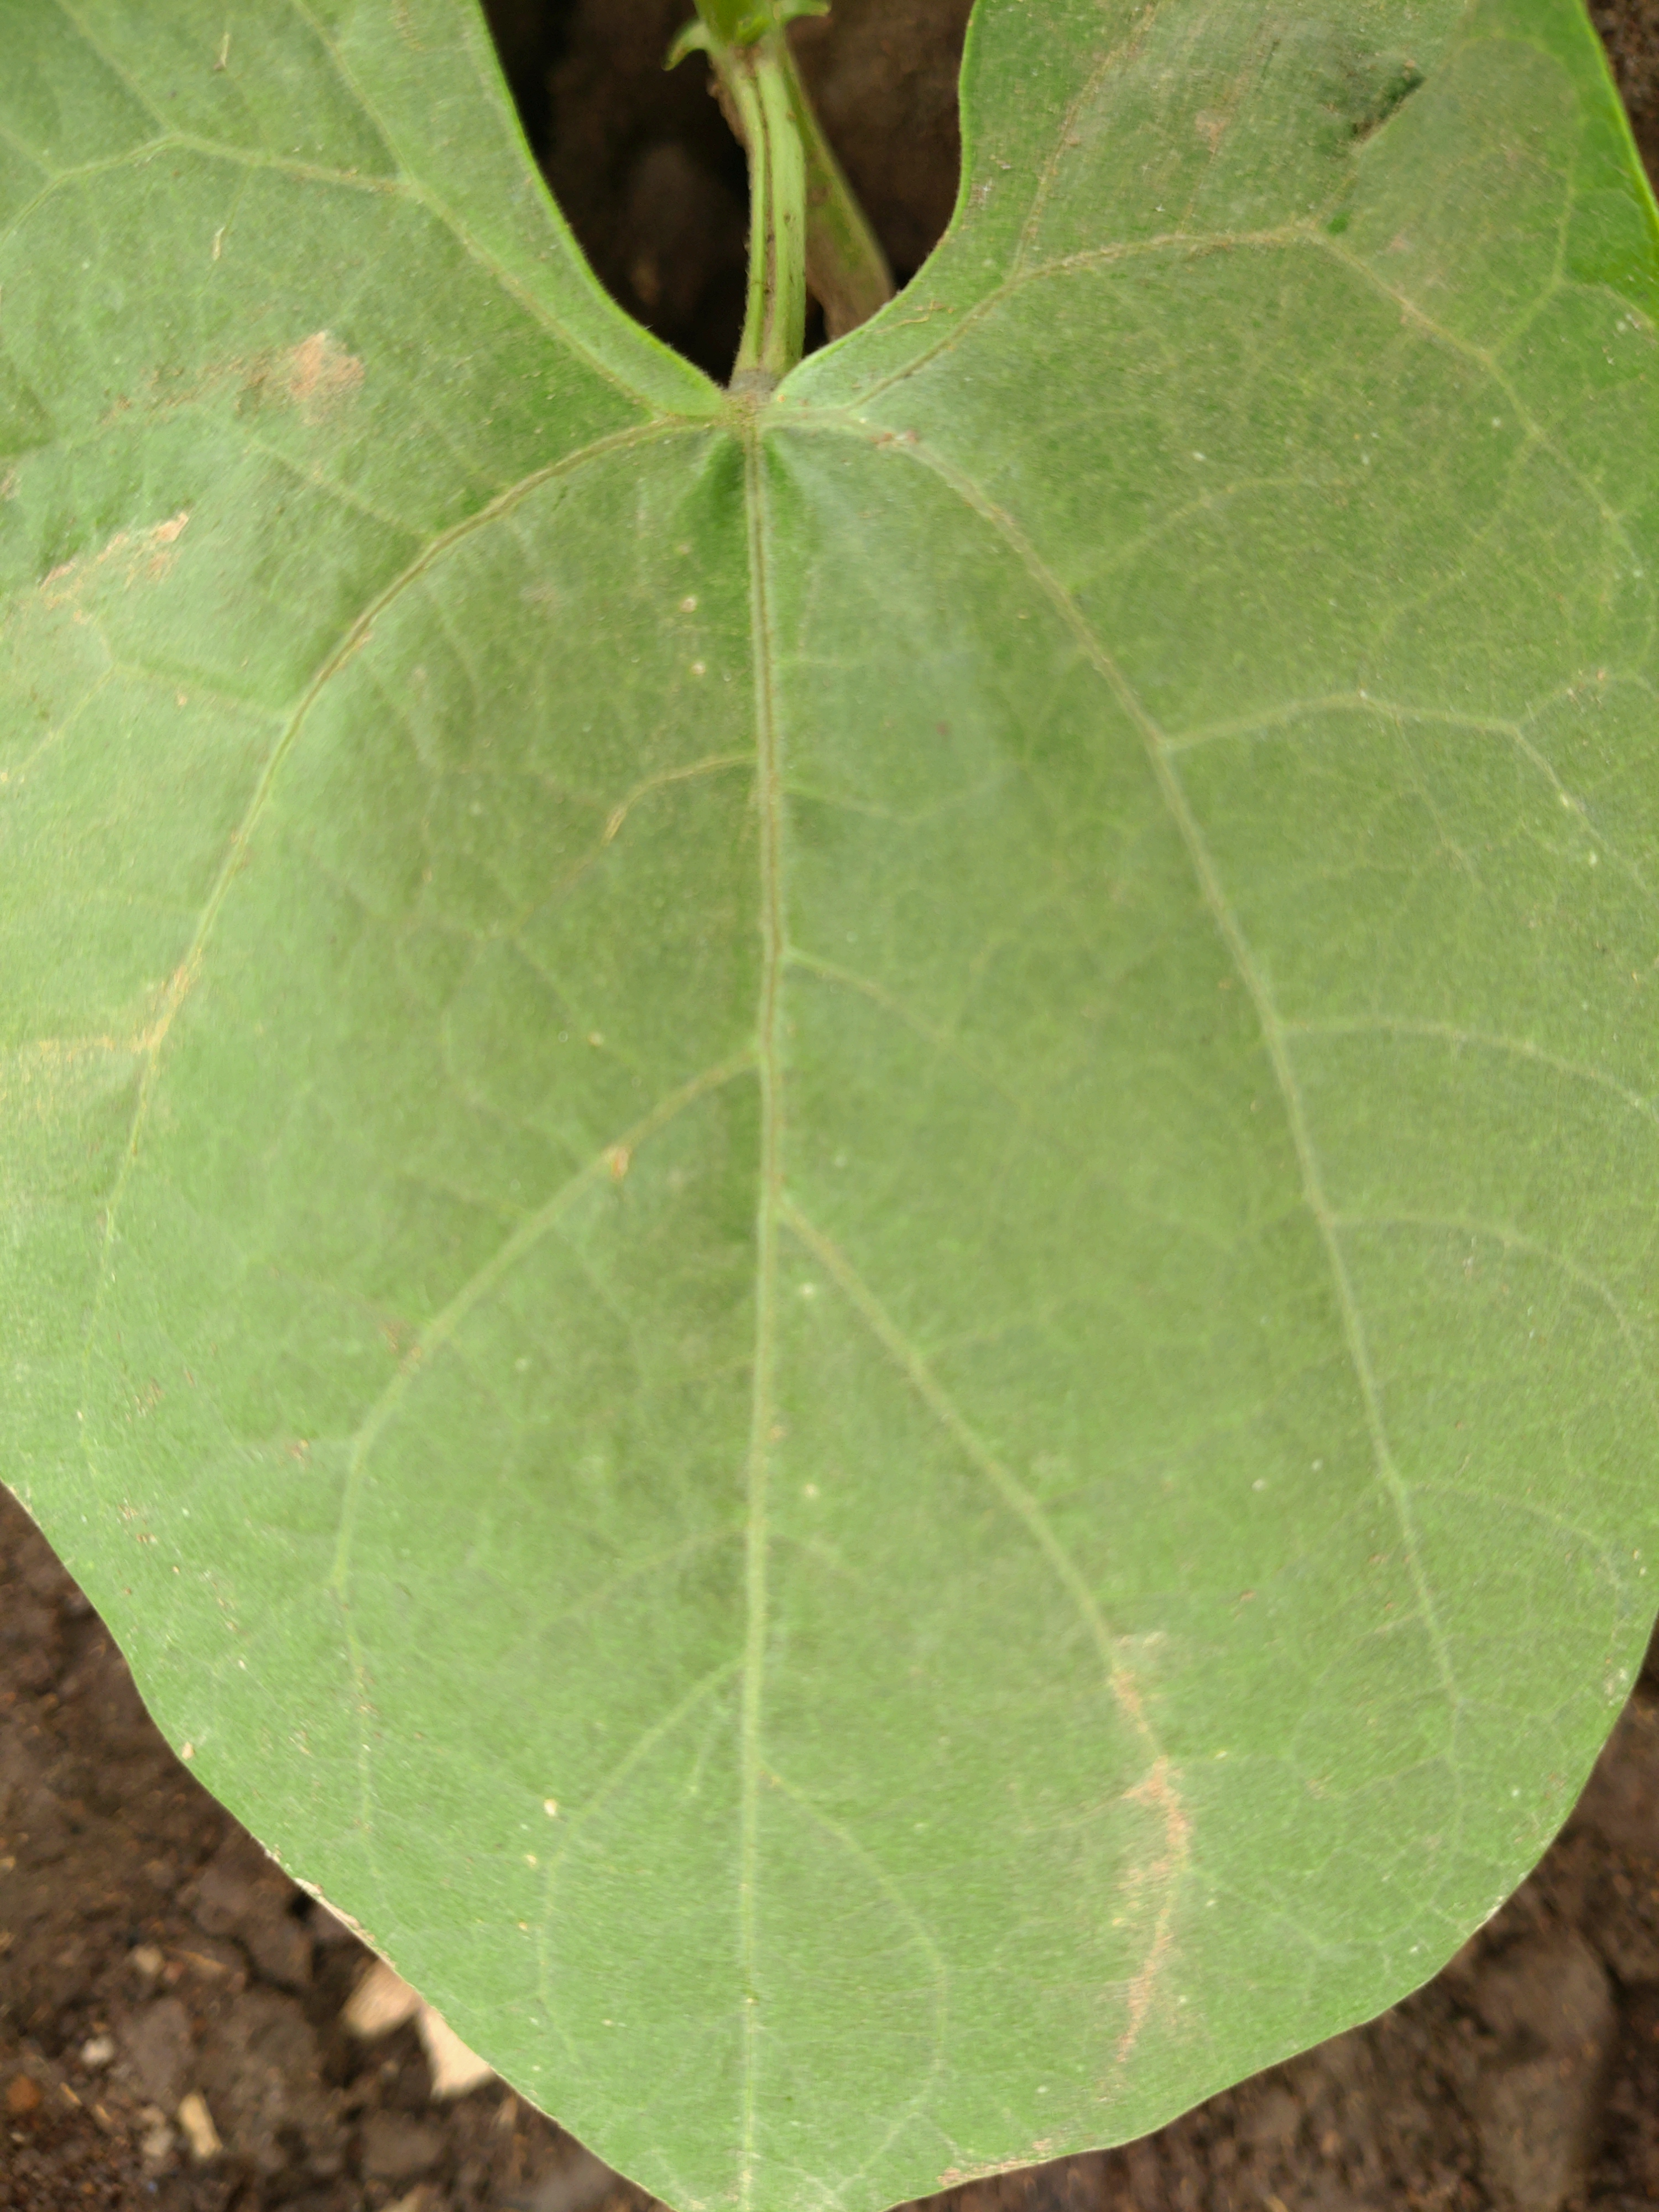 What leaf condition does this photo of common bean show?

healthy
